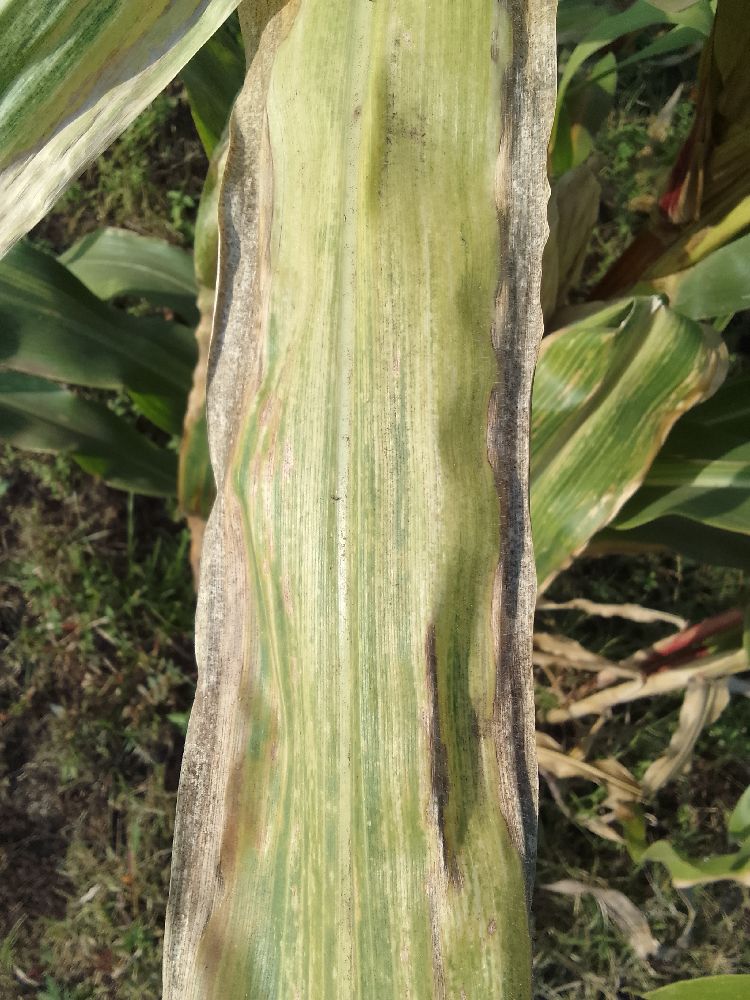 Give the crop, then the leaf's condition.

maize, maize lethal necrosis
